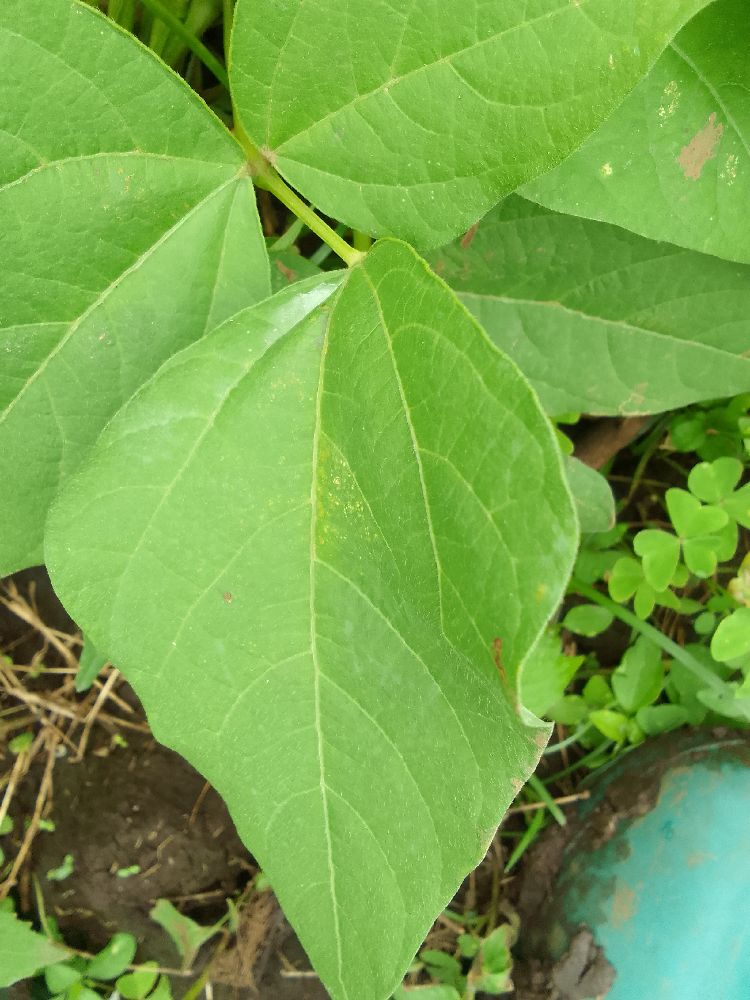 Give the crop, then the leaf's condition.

common bean, healthy
